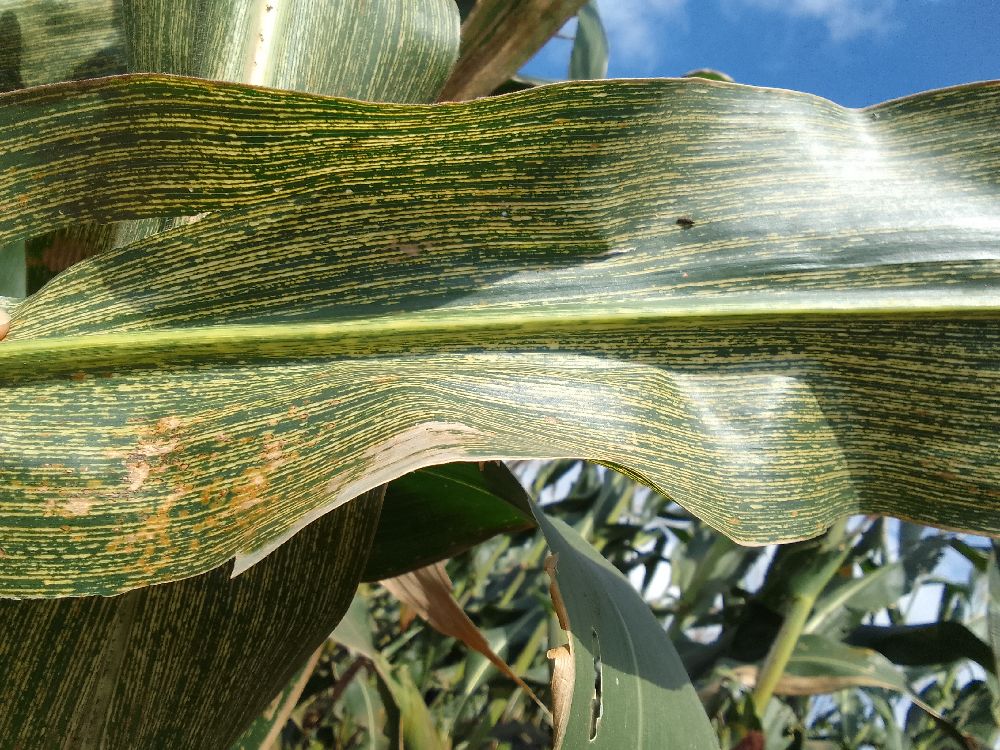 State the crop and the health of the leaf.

maize, maize streak virus
